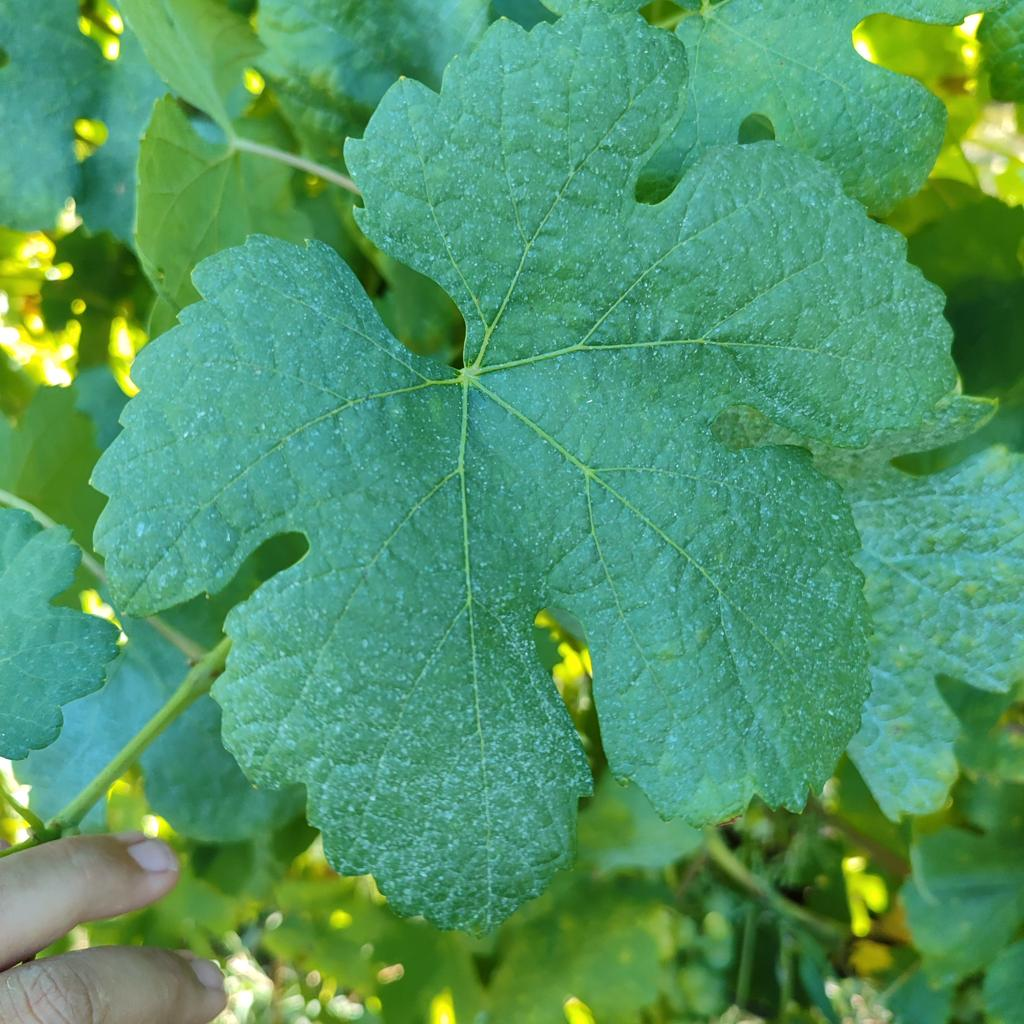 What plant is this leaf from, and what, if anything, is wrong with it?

grapevine, healthy
